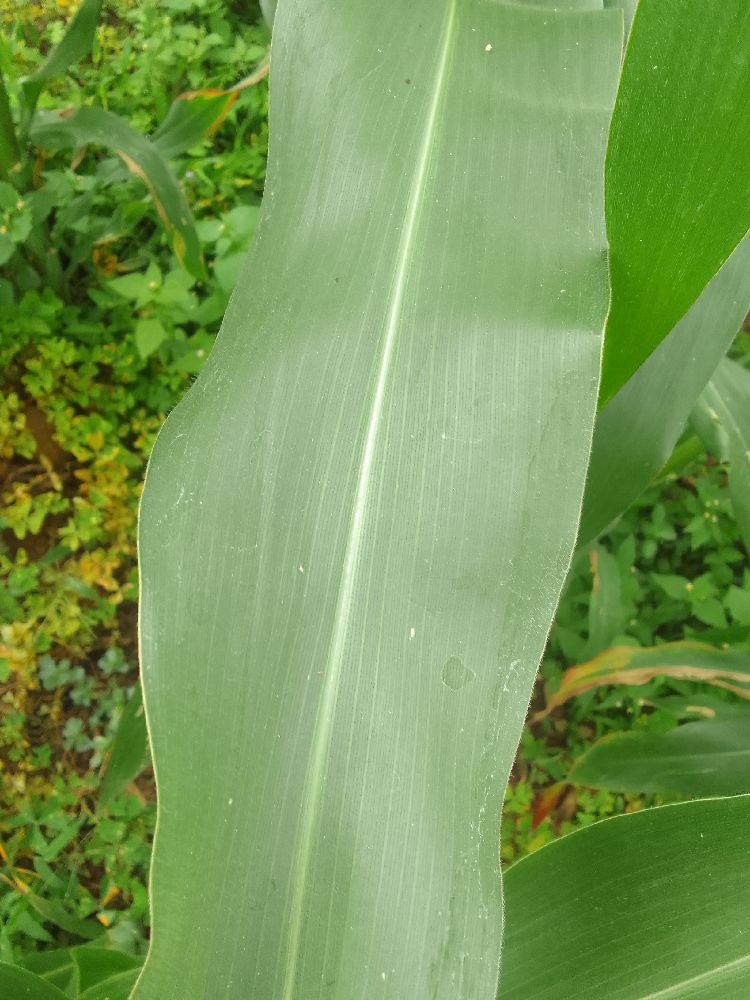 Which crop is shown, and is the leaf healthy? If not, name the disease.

maize, healthy
